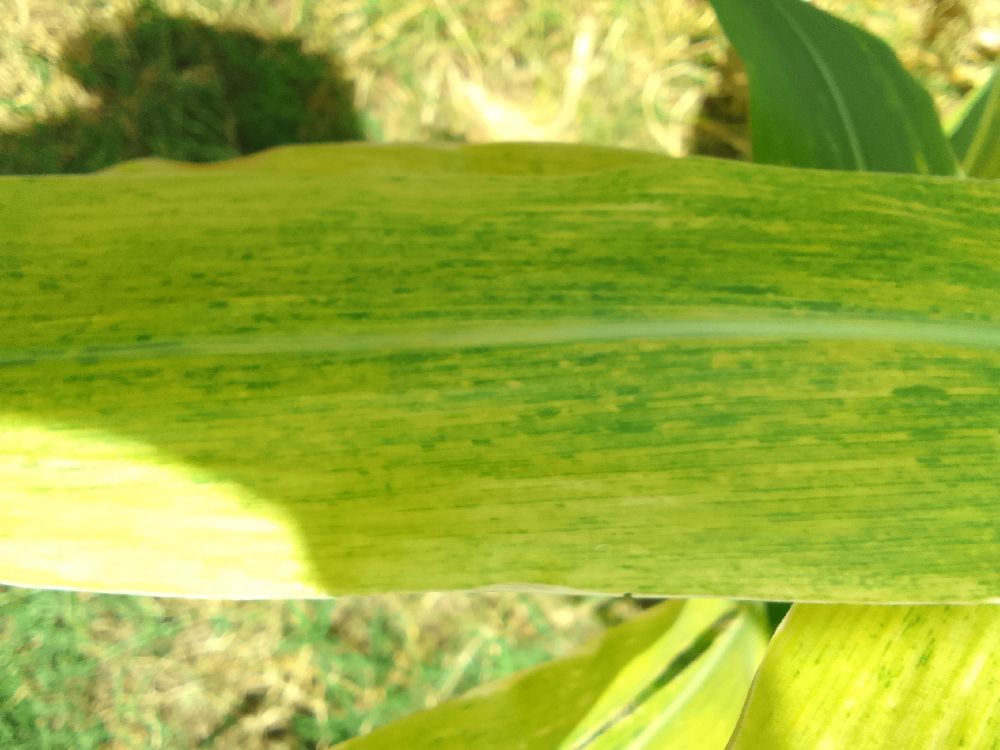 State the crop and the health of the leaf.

maize, maize lethal necrosis
